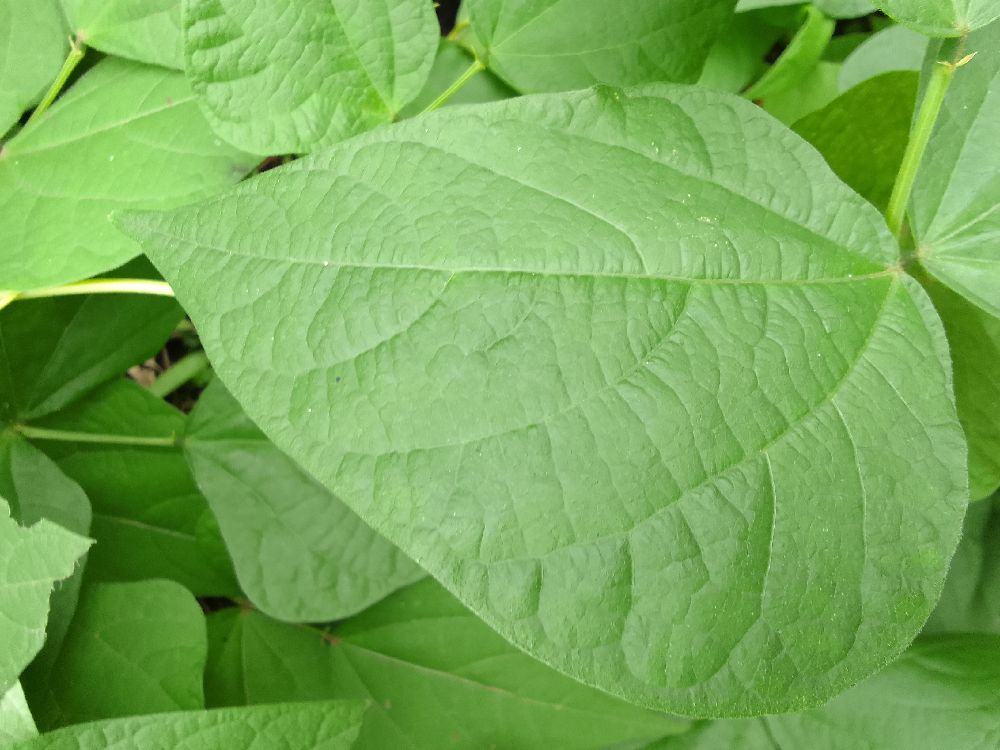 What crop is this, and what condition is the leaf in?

common bean, healthy
